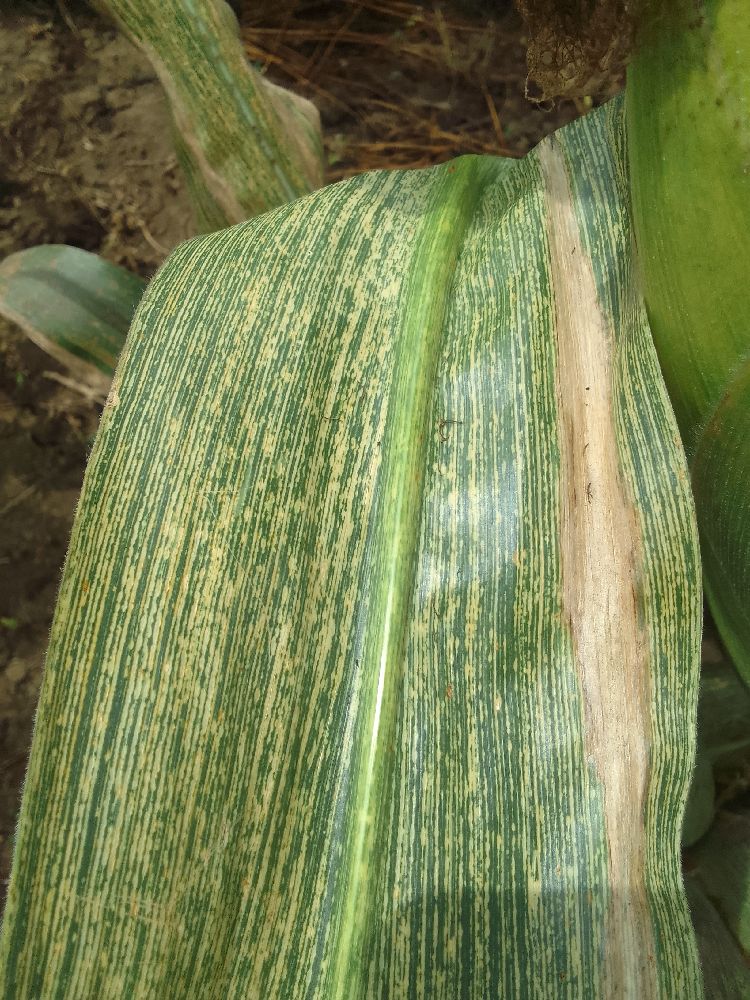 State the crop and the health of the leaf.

maize, maize streak virus
